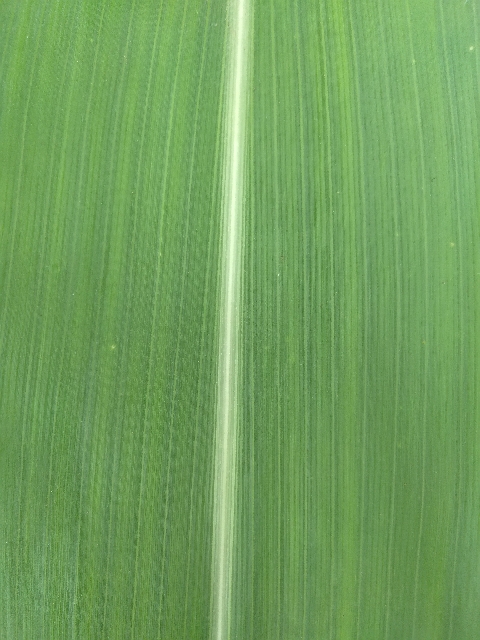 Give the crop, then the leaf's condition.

maize, healthy
